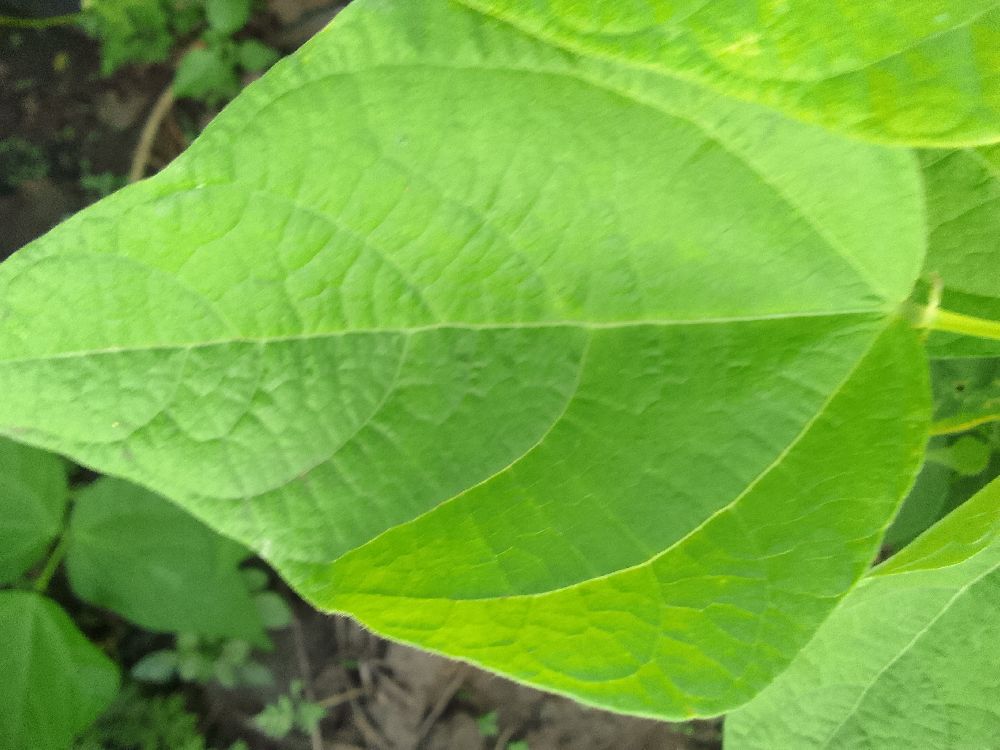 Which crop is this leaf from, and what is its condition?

common bean, healthy
